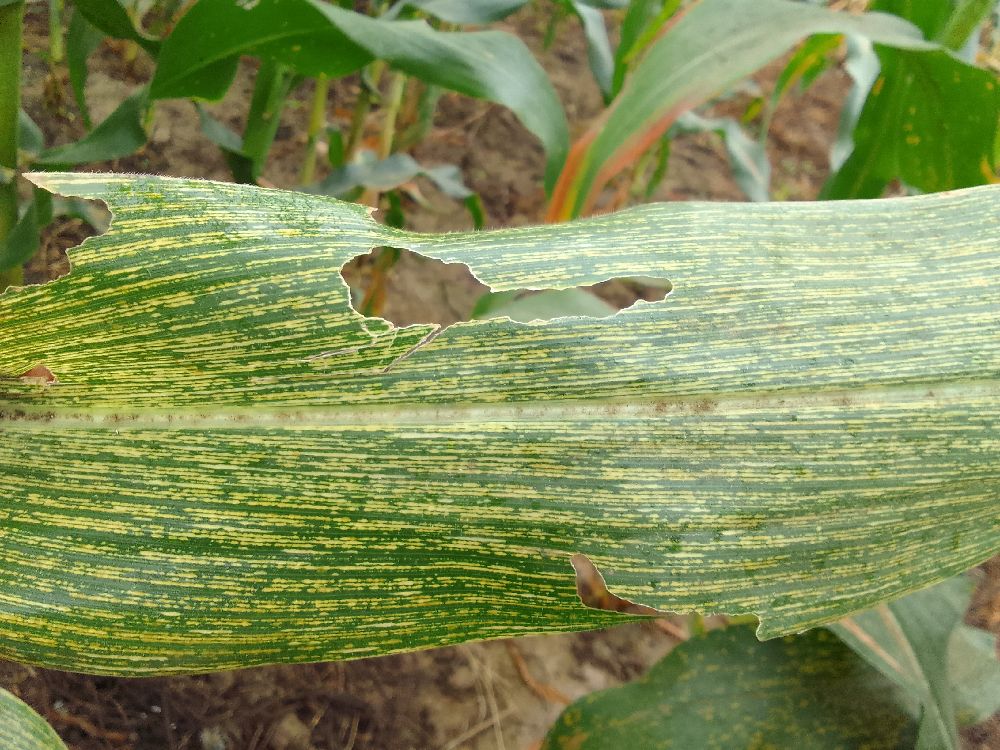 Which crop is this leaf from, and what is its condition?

maize, maize streak virus
